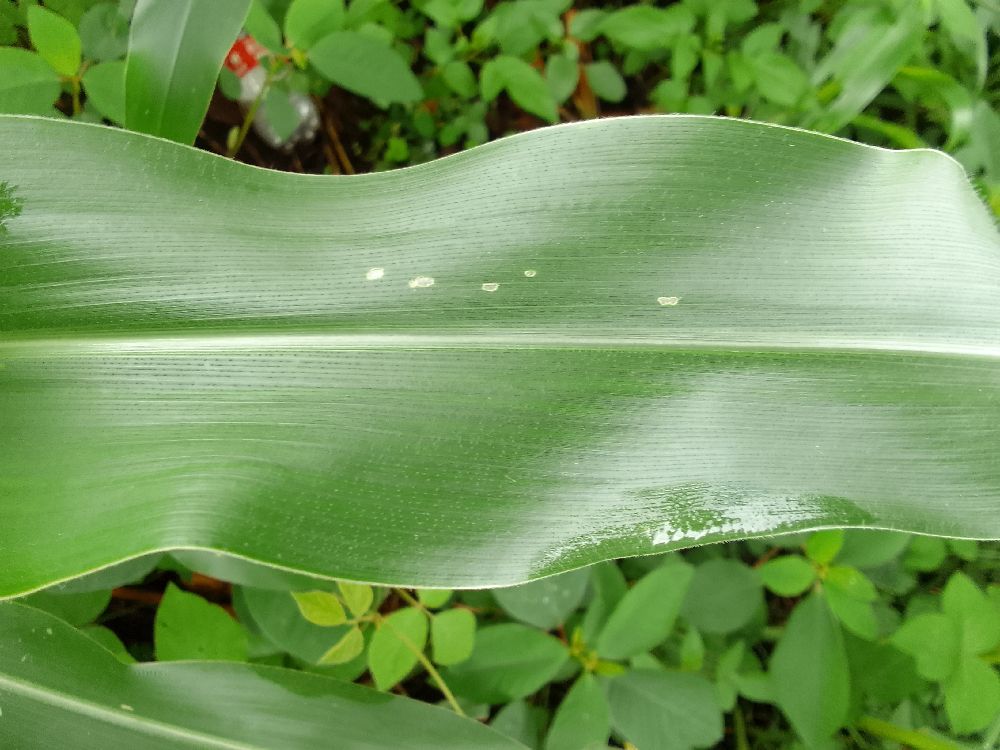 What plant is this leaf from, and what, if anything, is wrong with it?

maize, healthy
